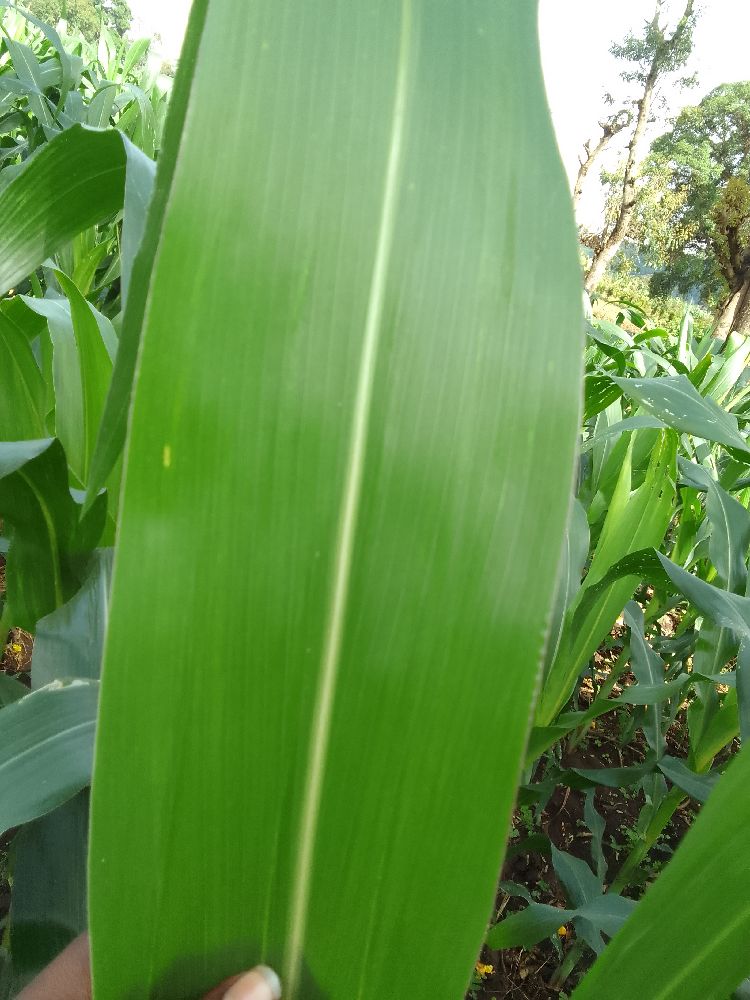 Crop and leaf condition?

maize, healthy
